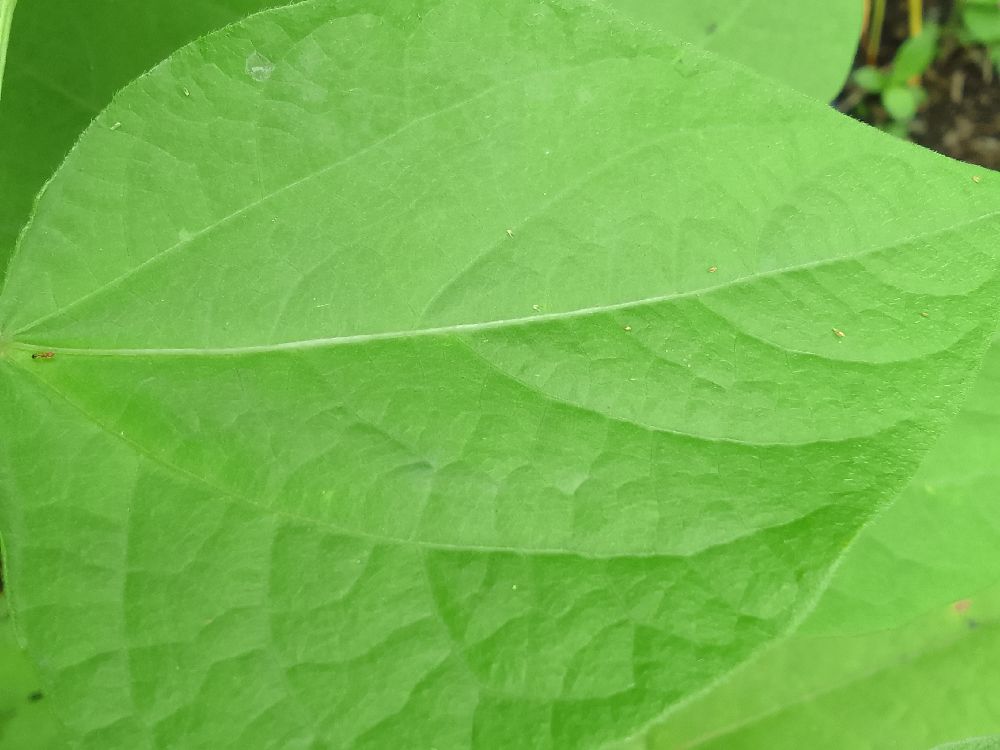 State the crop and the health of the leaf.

common bean, healthy
